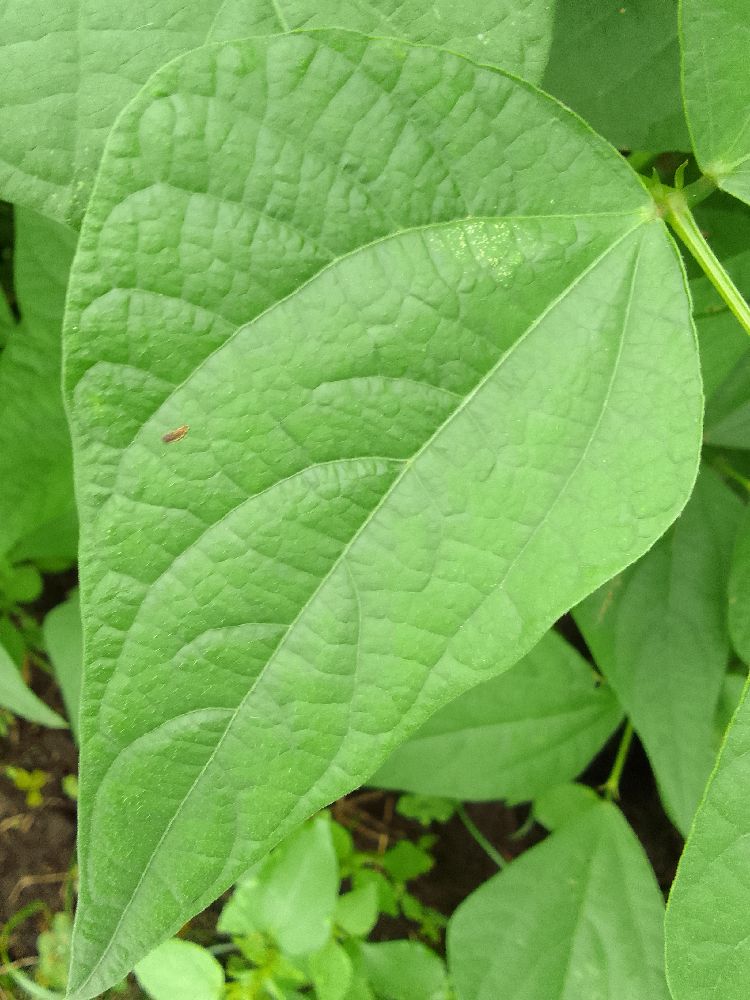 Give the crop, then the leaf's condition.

common bean, healthy
